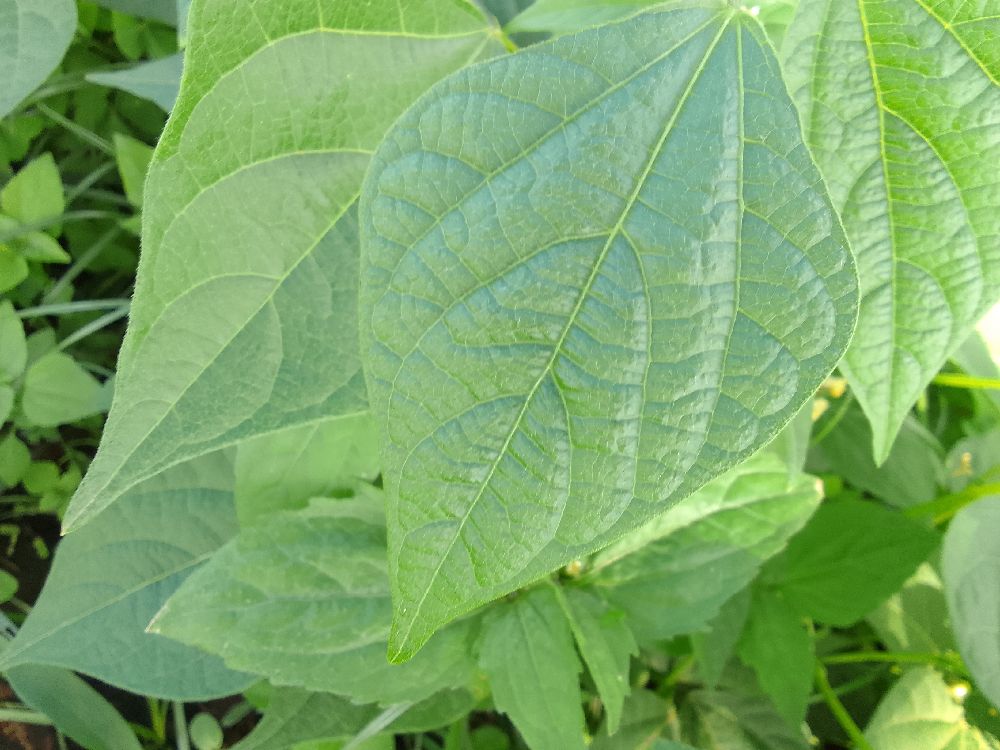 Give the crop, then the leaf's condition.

common bean, healthy
